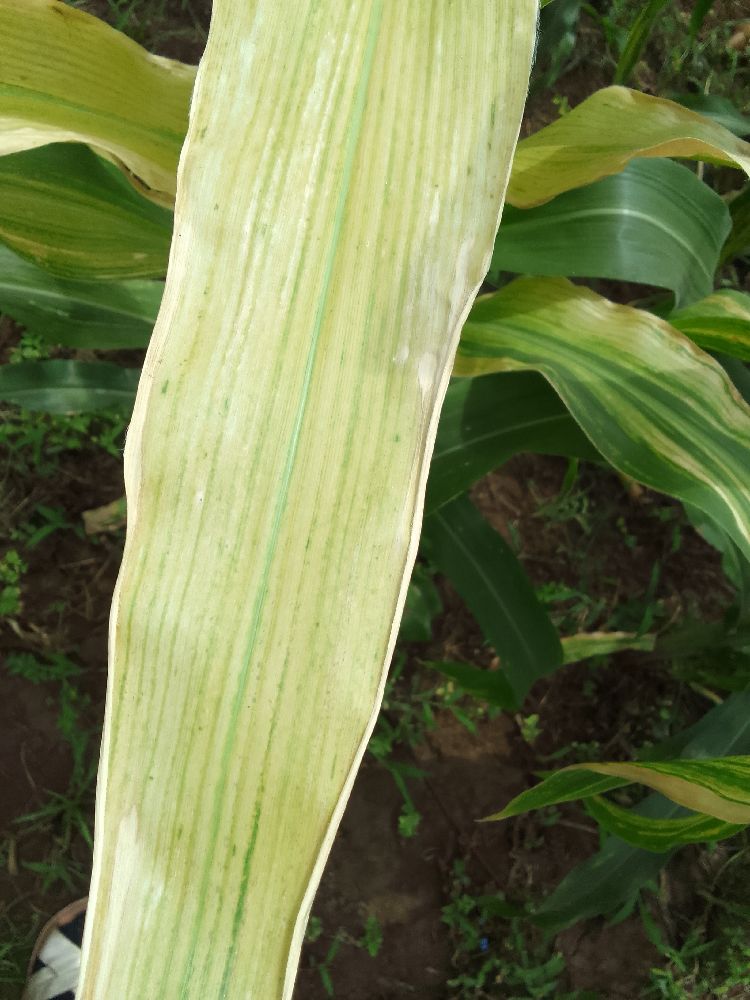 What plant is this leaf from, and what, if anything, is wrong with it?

maize, maize lethal necrosis
